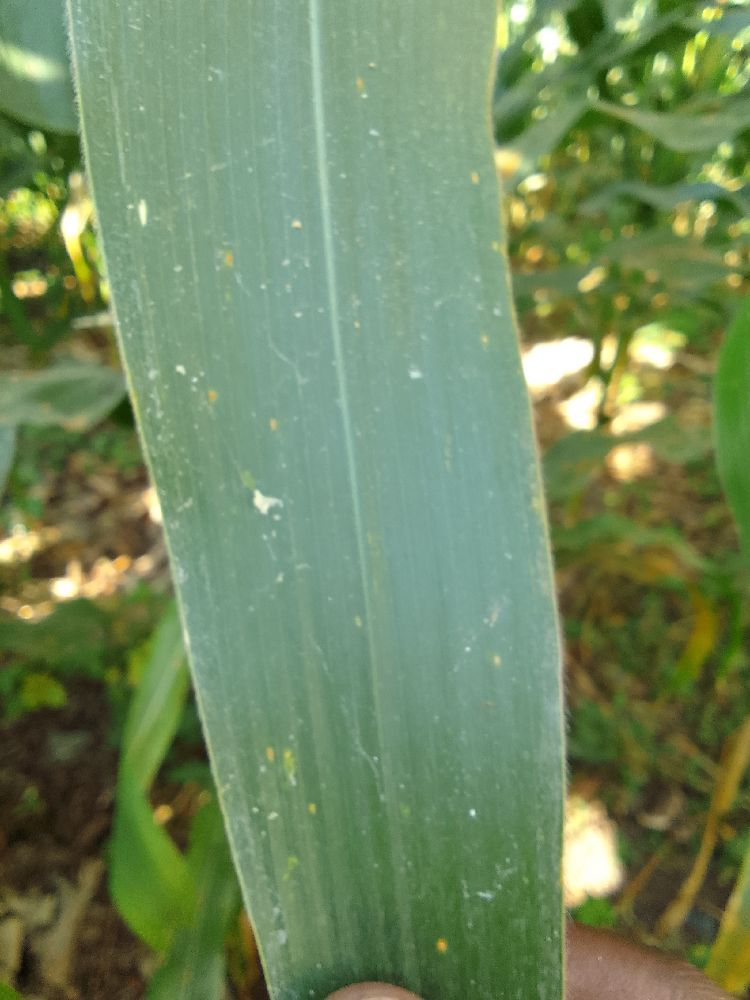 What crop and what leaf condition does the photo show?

maize, healthy
